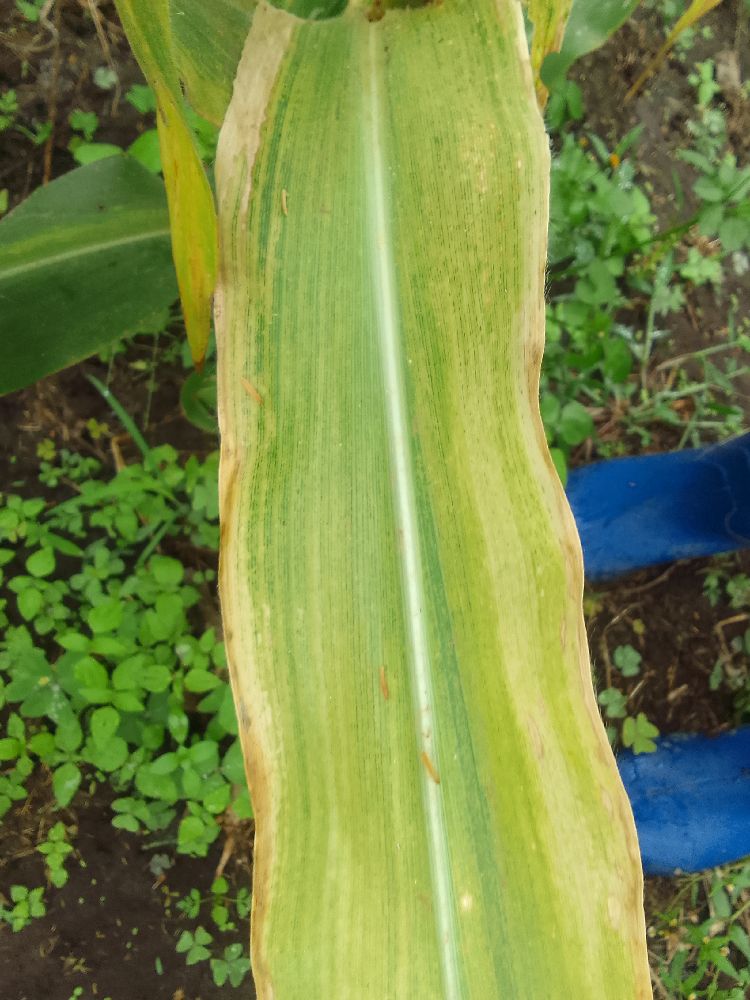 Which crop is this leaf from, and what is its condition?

maize, maize lethal necrosis
